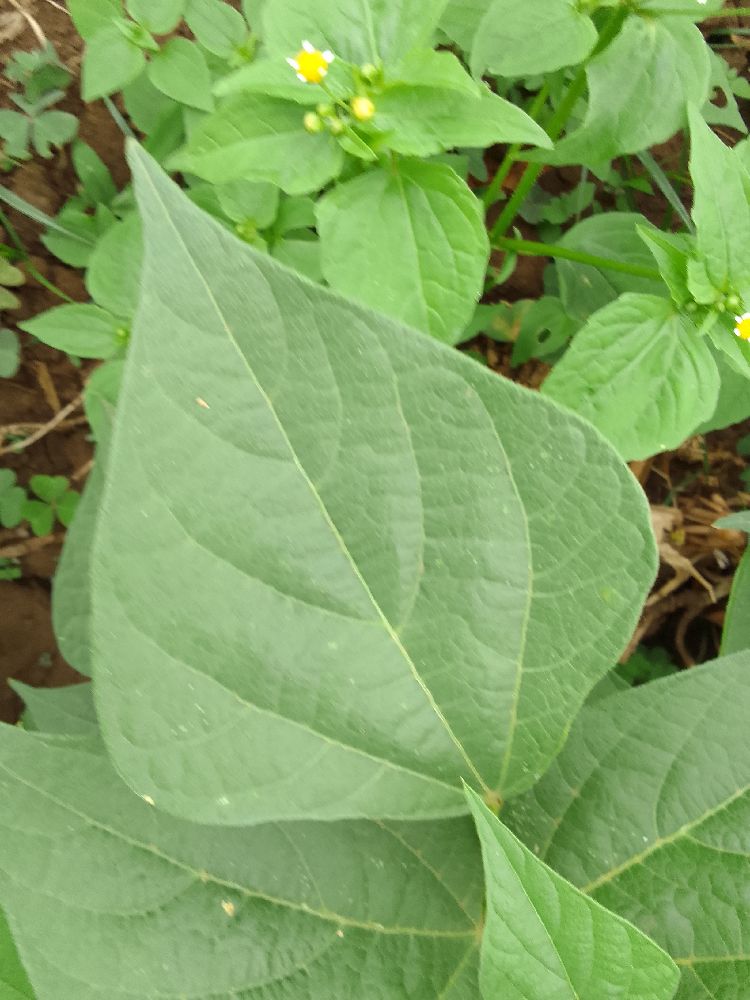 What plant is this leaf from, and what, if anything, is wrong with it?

common bean, healthy
